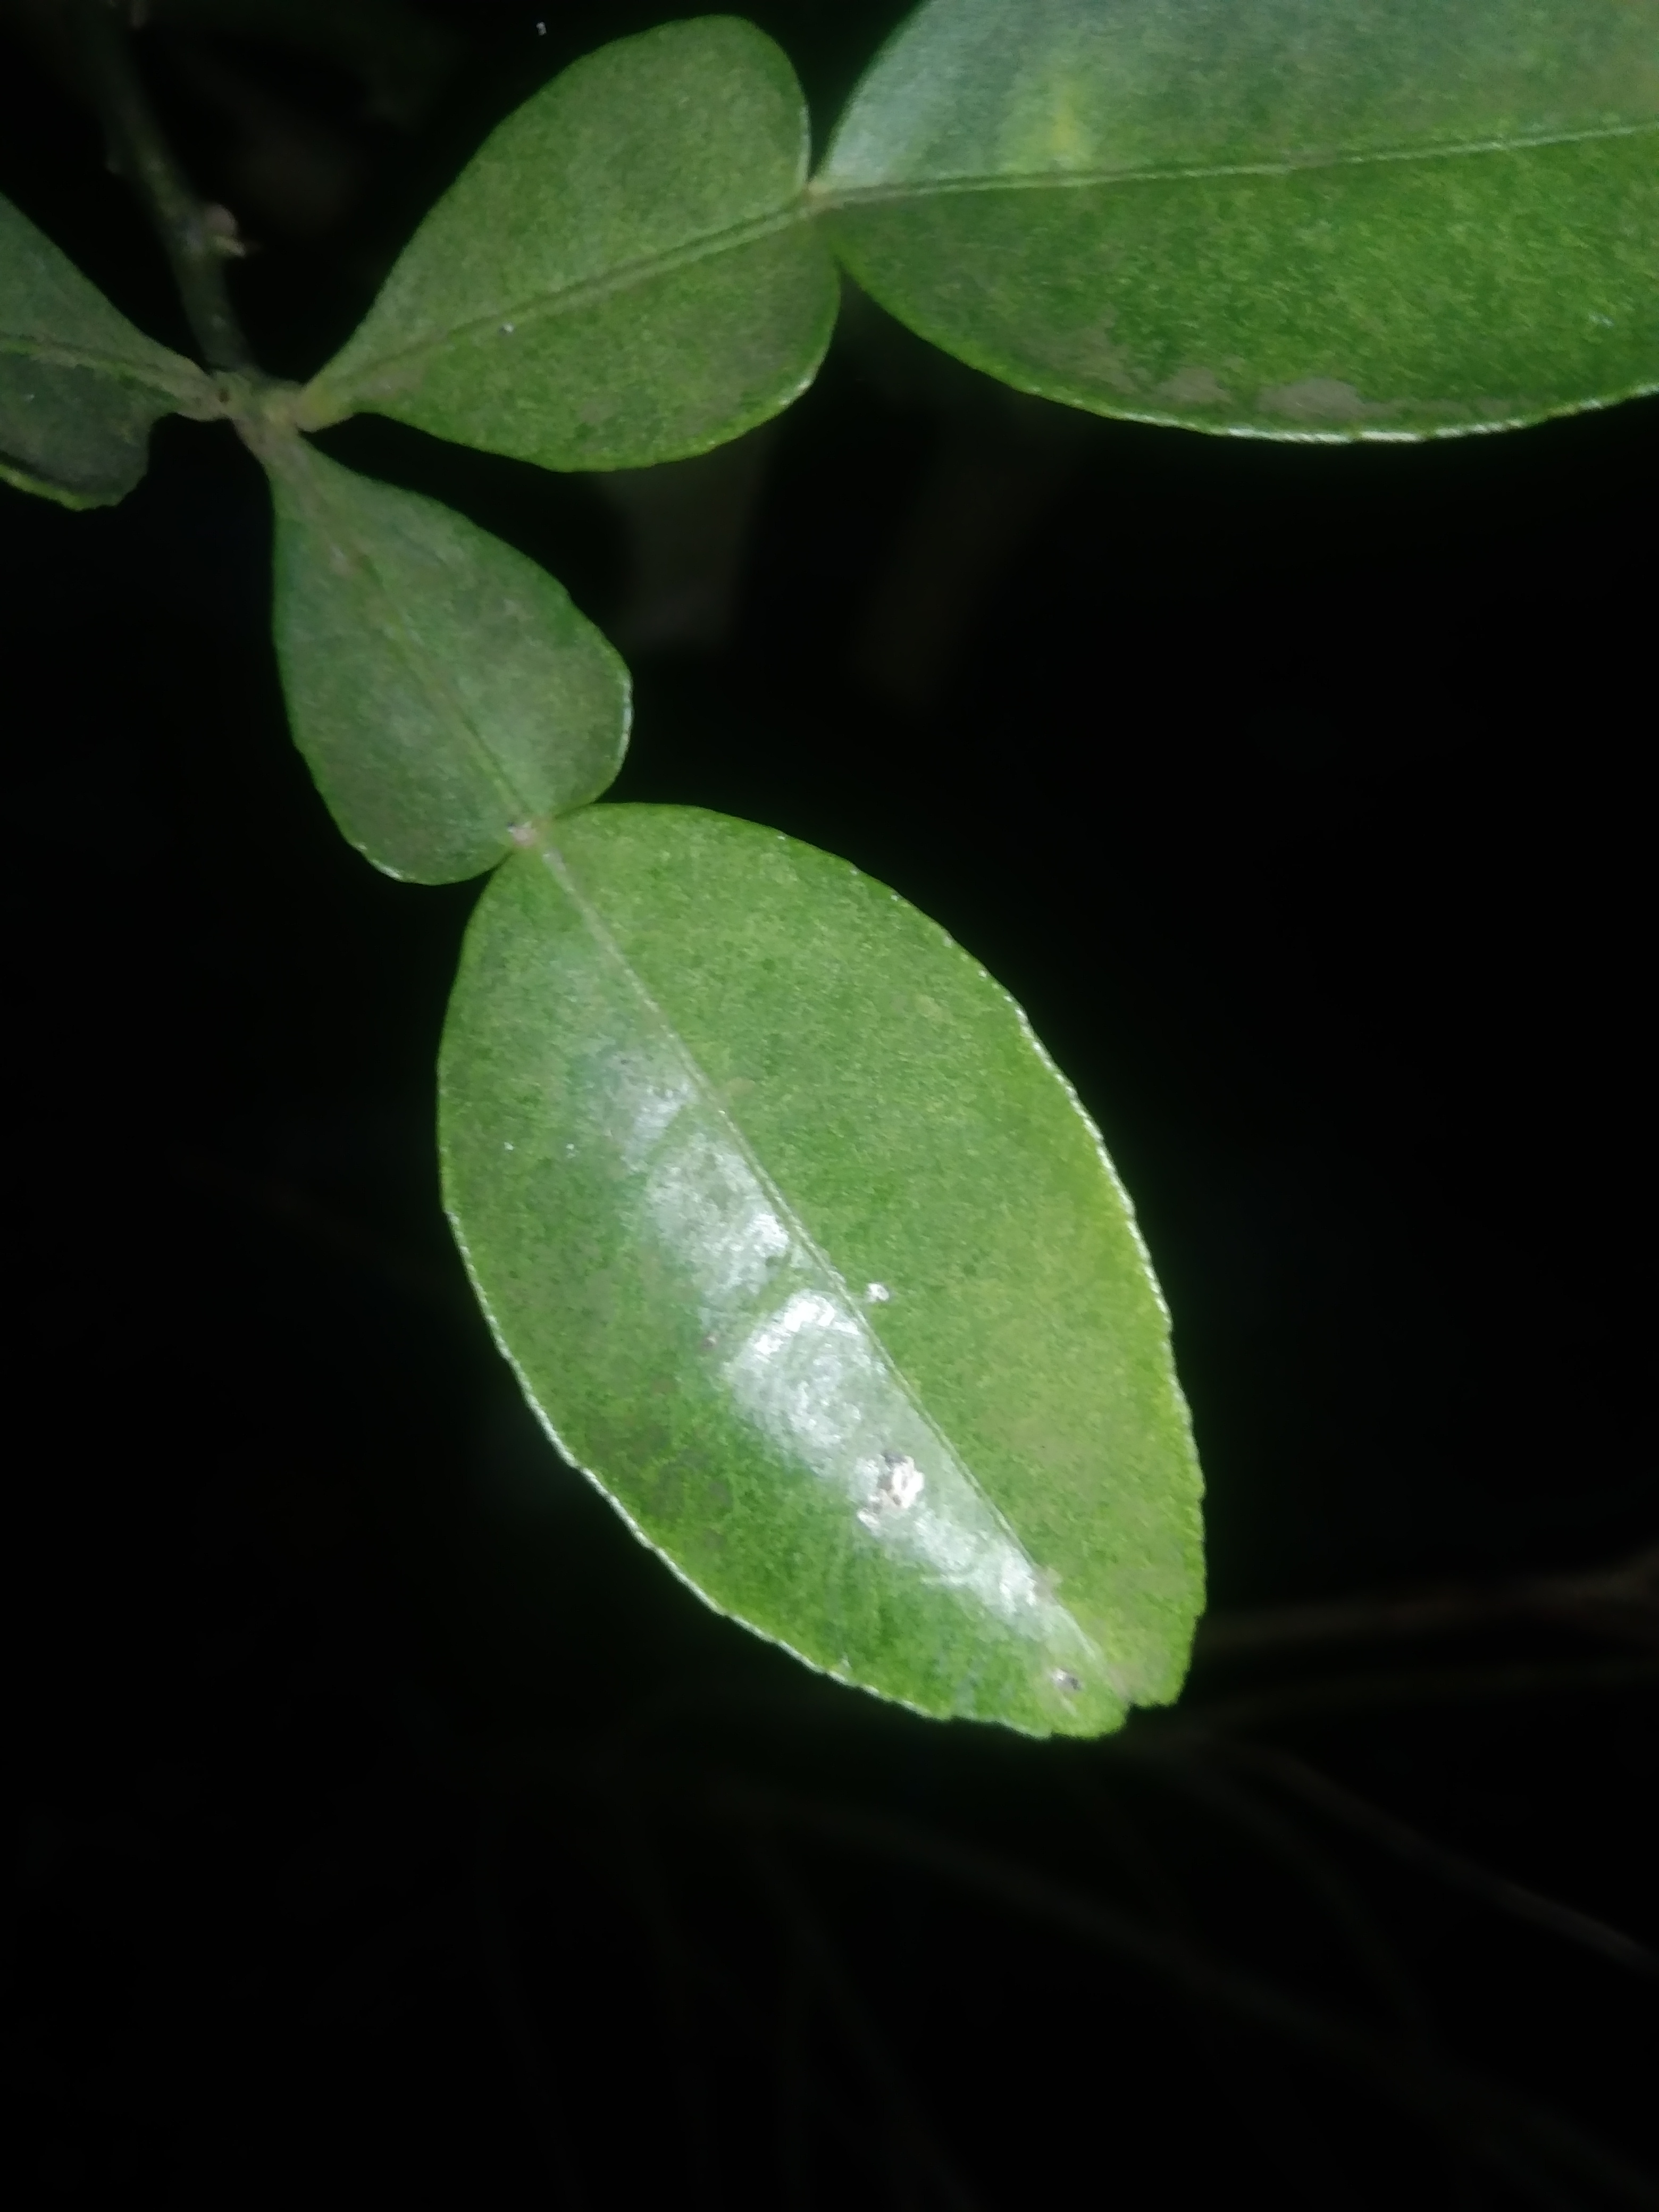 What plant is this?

lemon
